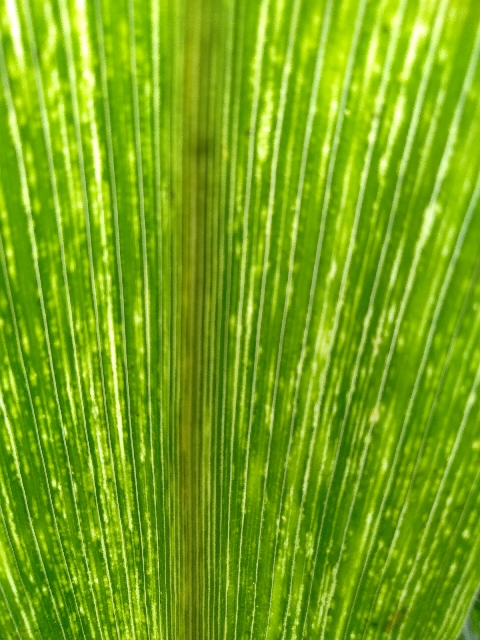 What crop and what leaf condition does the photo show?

maize, maize streak virus
